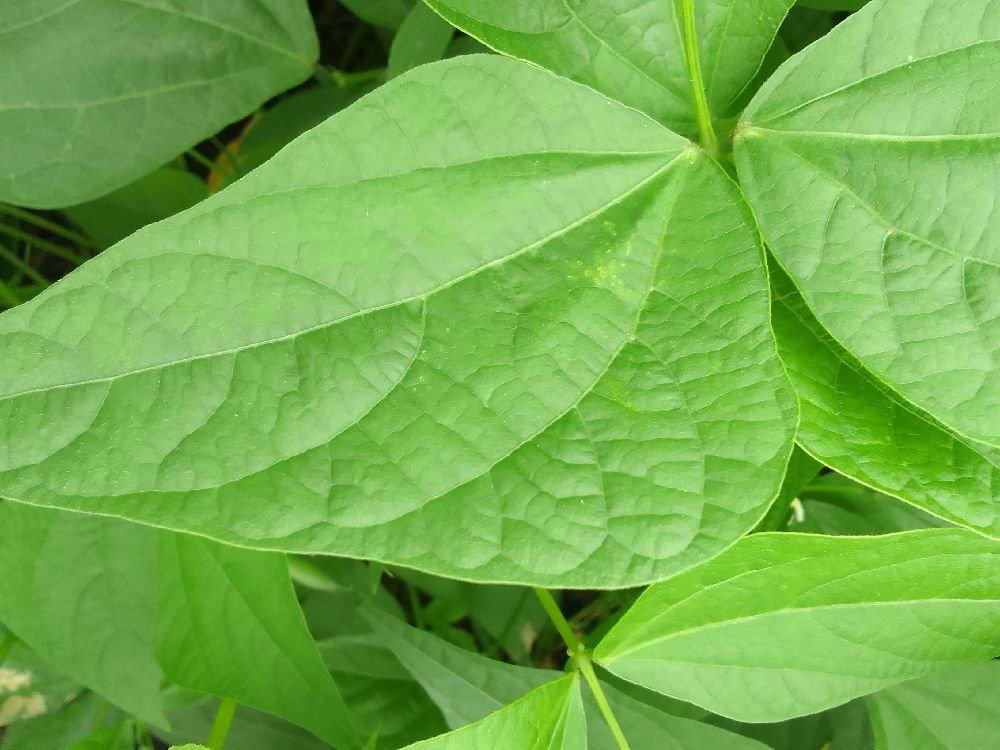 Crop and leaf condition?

common bean, healthy
